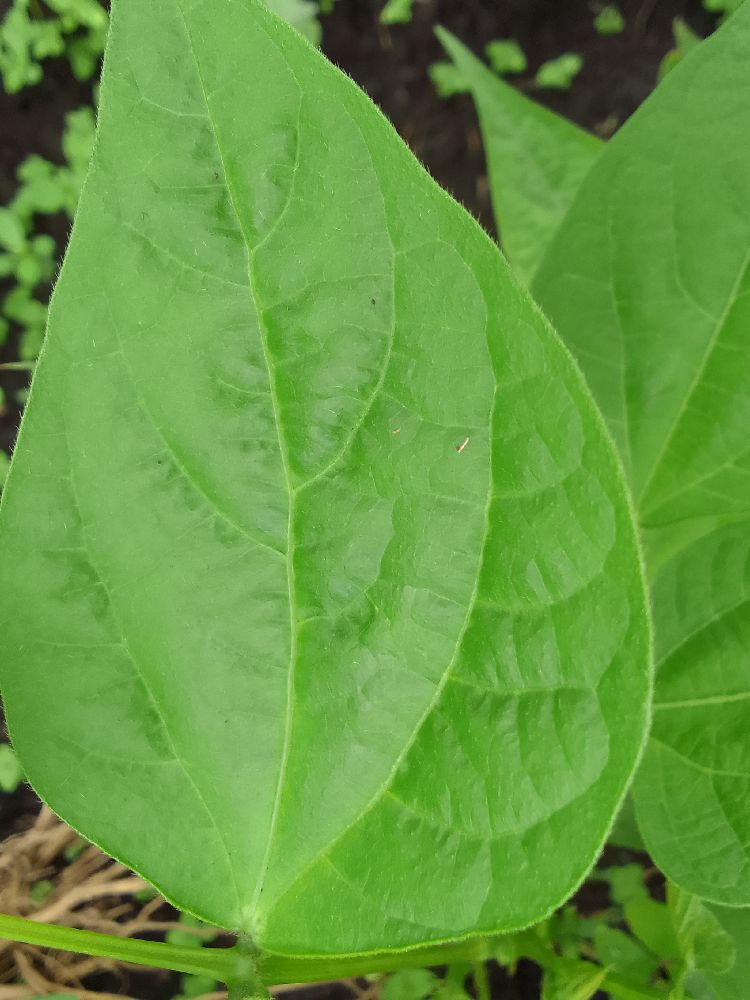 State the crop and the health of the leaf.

common bean, healthy
